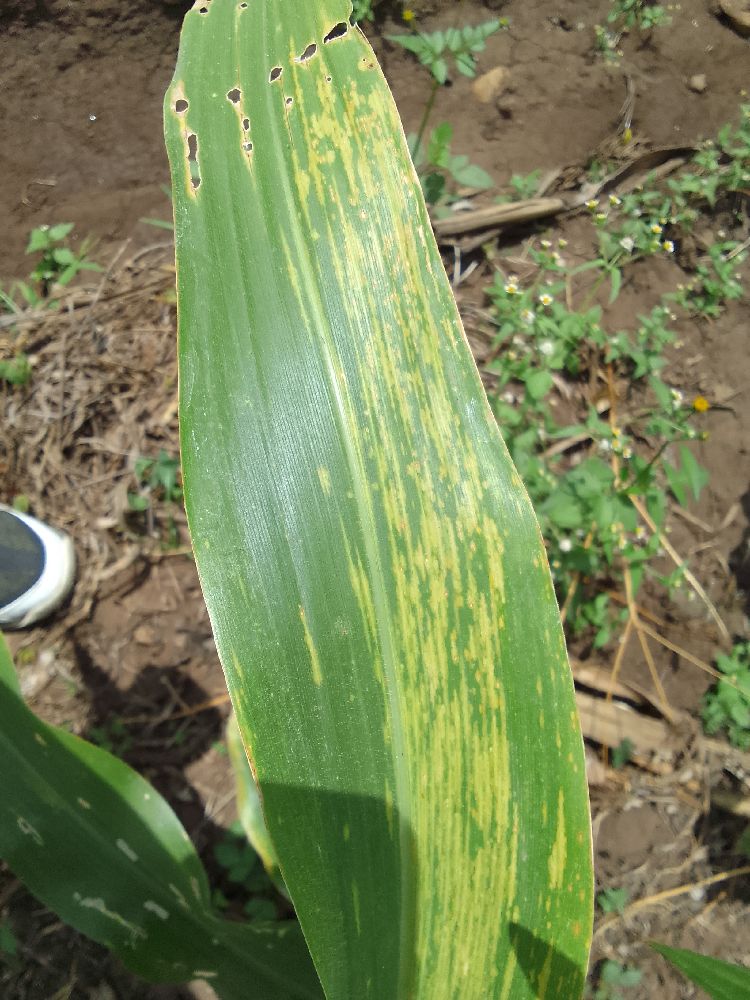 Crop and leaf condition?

maize, maize lethal necrosis
